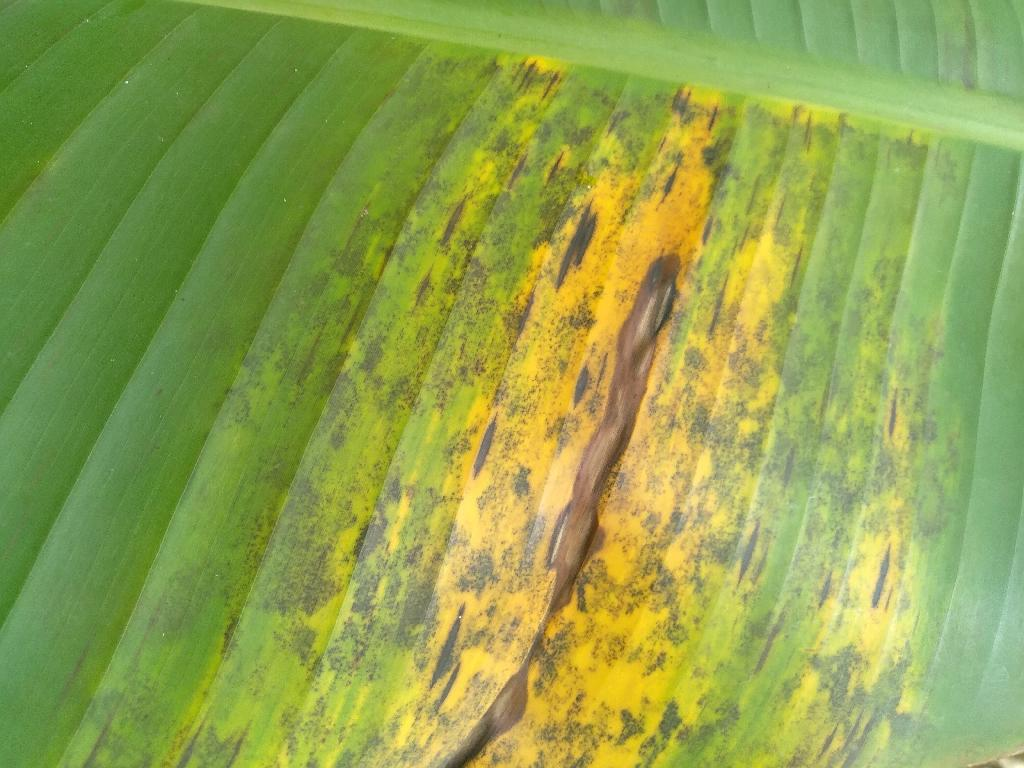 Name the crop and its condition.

banana, black sigatoka
